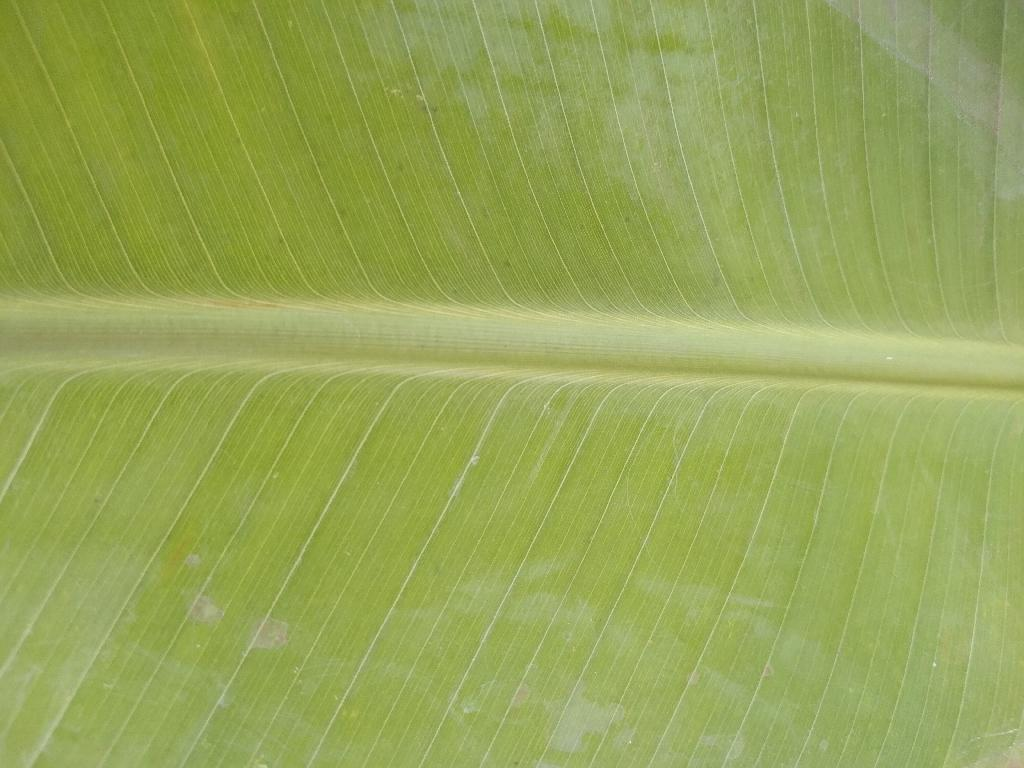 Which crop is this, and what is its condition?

banana, healthy
